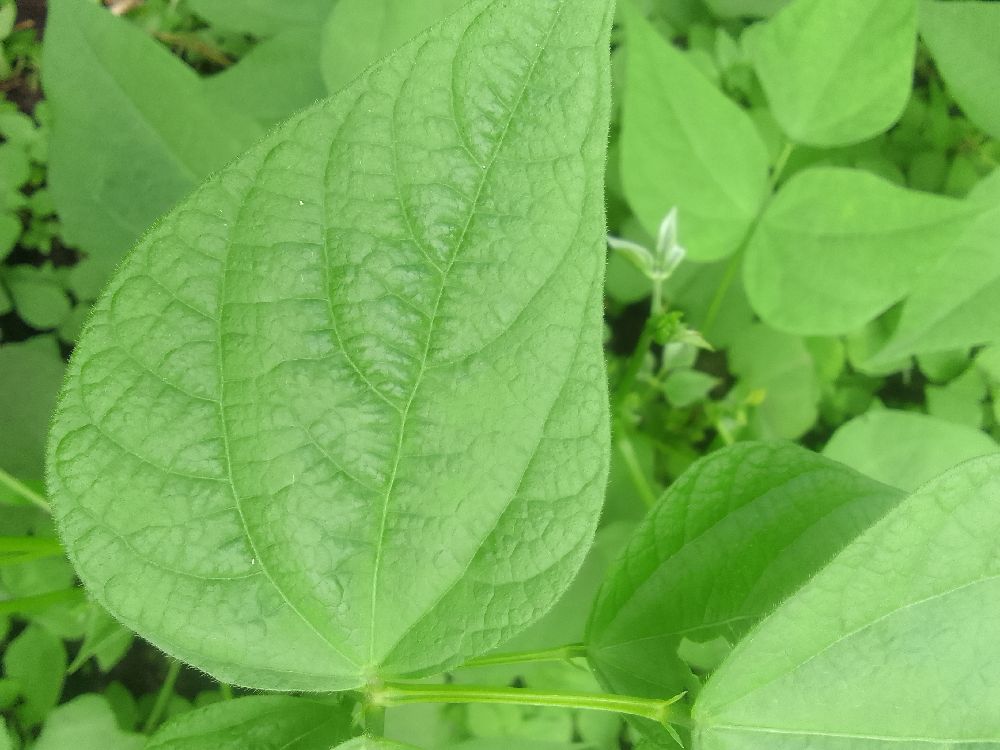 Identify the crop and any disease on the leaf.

common bean, healthy
